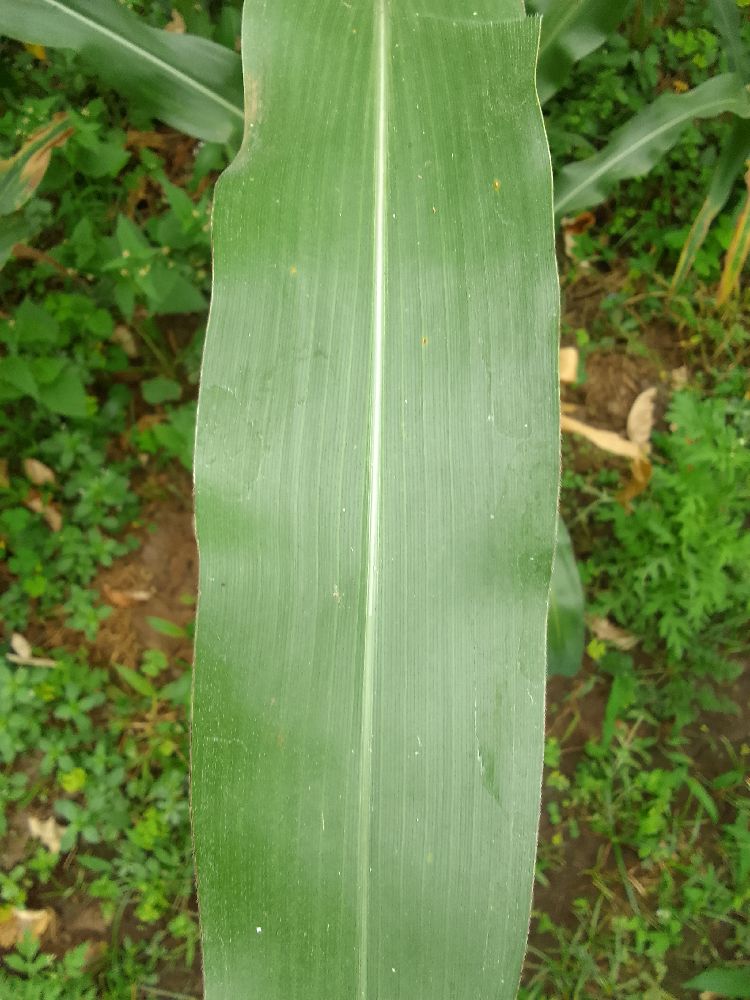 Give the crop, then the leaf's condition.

maize, healthy
